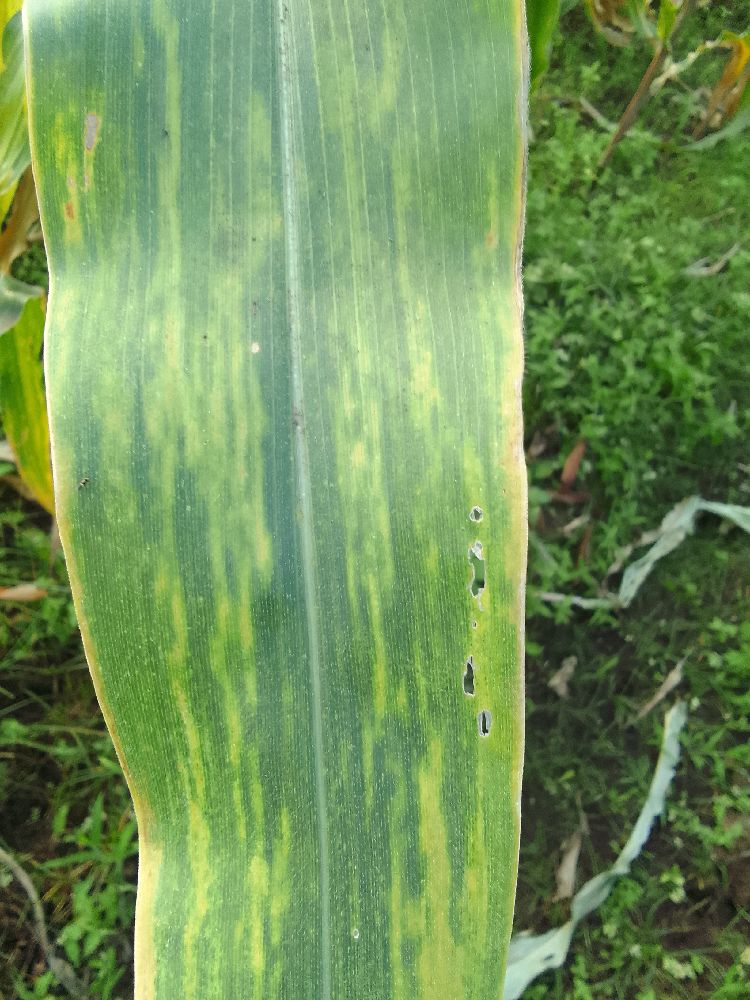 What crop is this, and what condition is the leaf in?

maize, maize lethal necrosis
